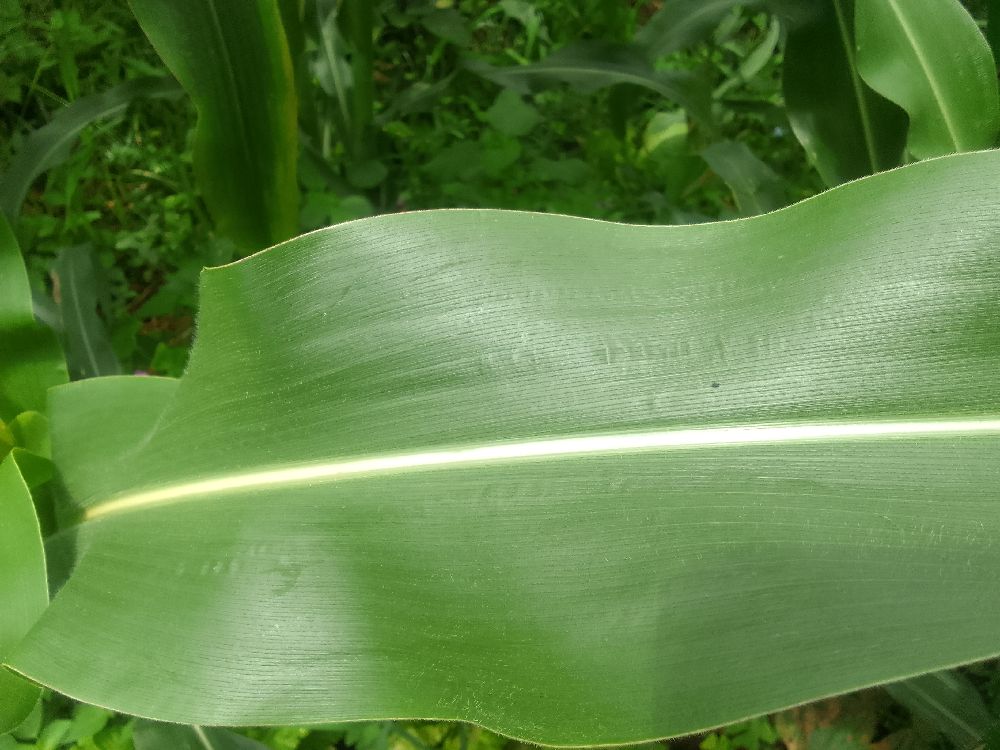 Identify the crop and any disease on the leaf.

maize, healthy
